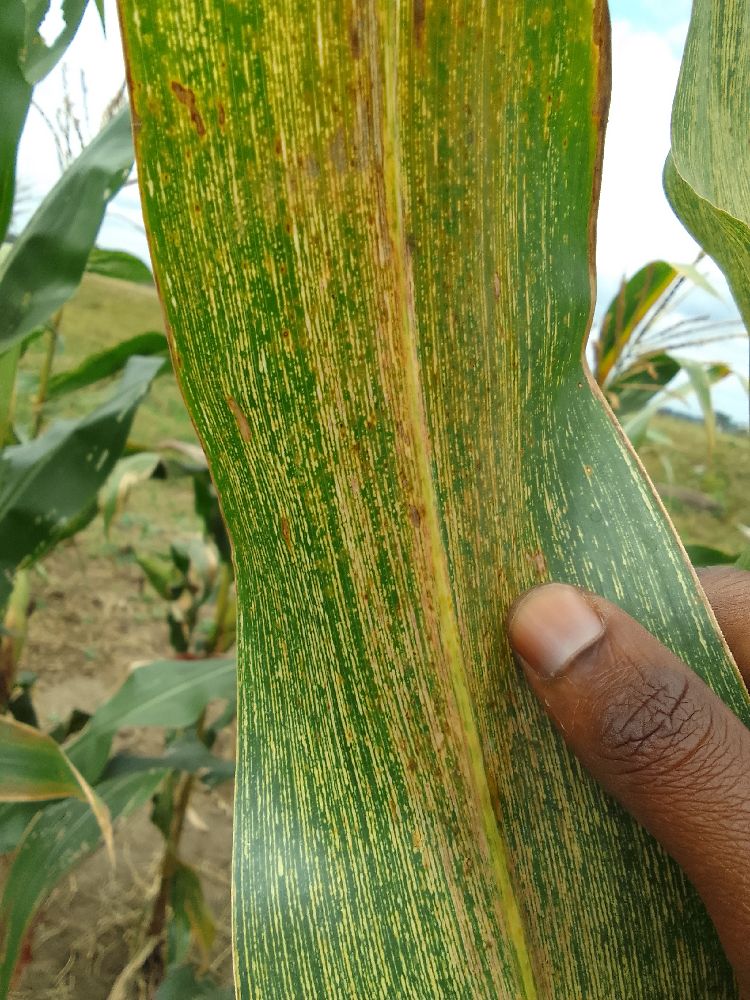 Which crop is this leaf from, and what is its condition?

maize, maize streak virus
